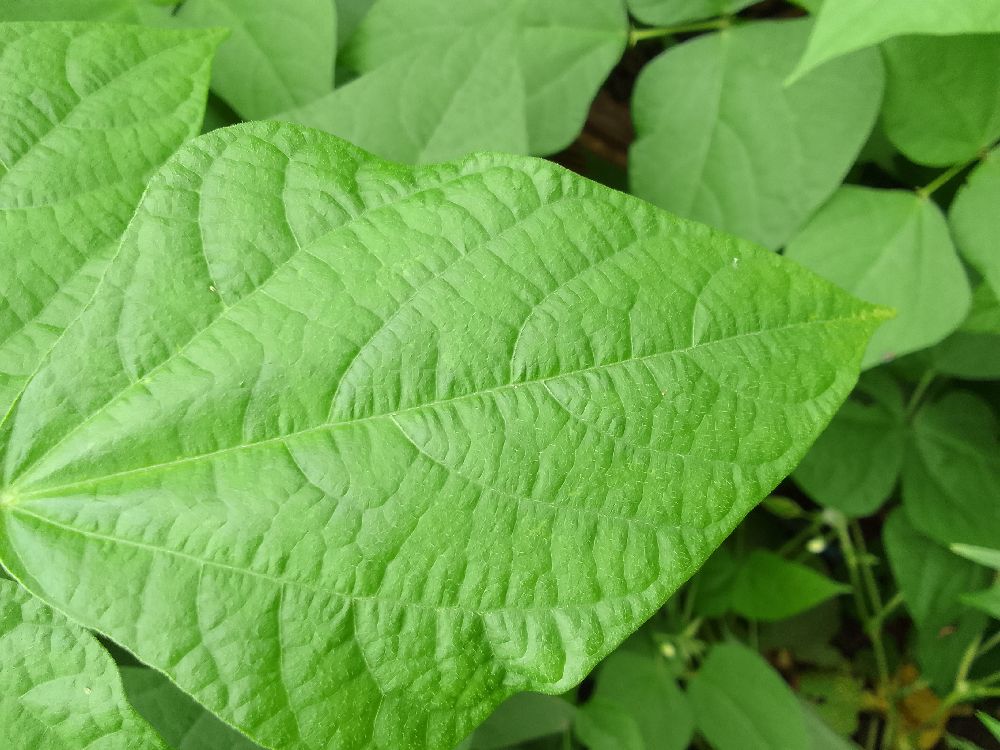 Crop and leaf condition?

common bean, healthy
